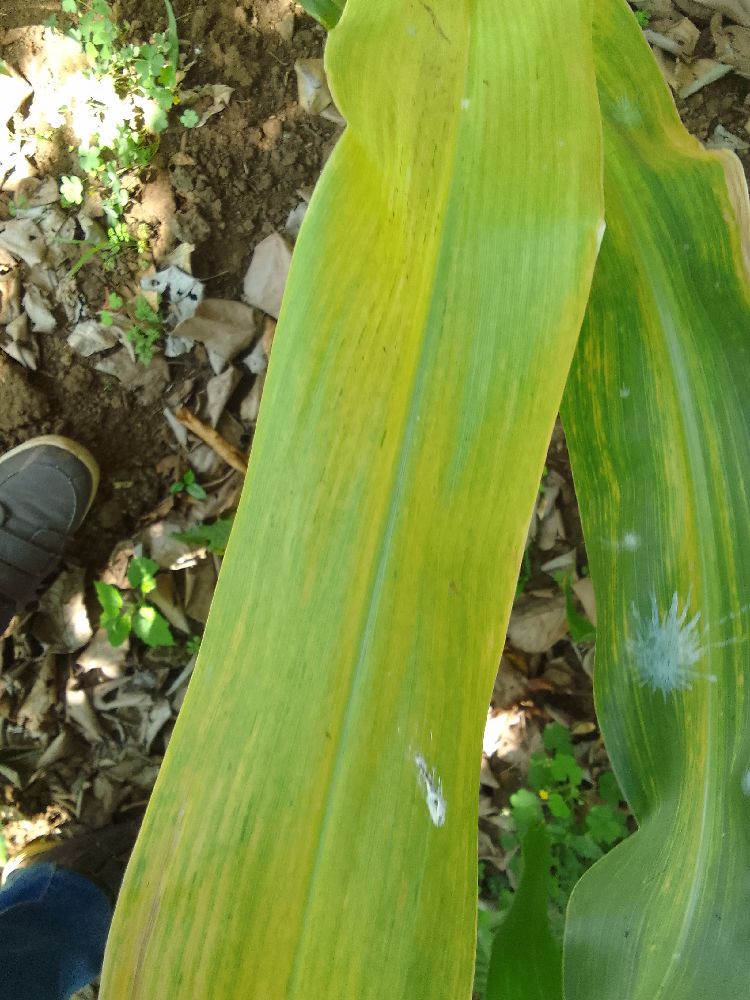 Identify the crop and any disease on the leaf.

maize, maize lethal necrosis
